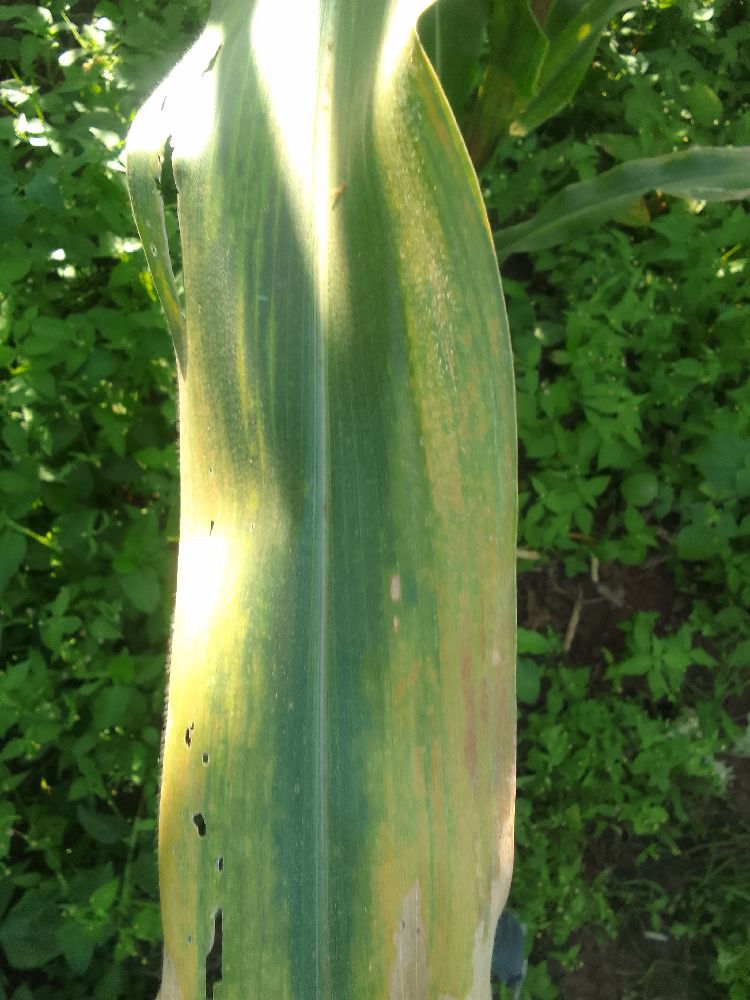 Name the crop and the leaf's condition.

maize, maize lethal necrosis
